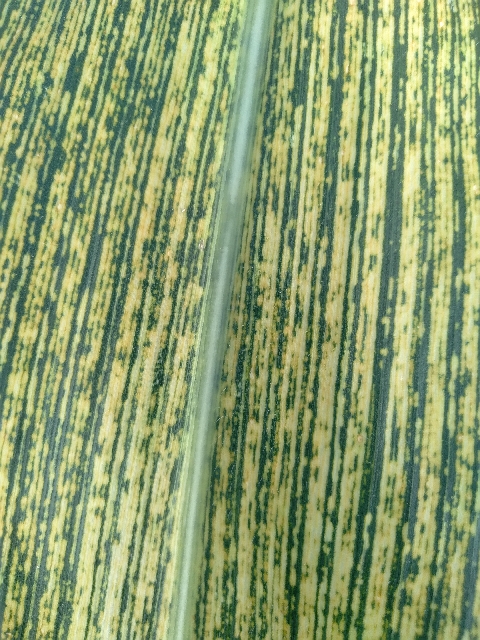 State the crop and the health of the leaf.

maize, maize streak virus
